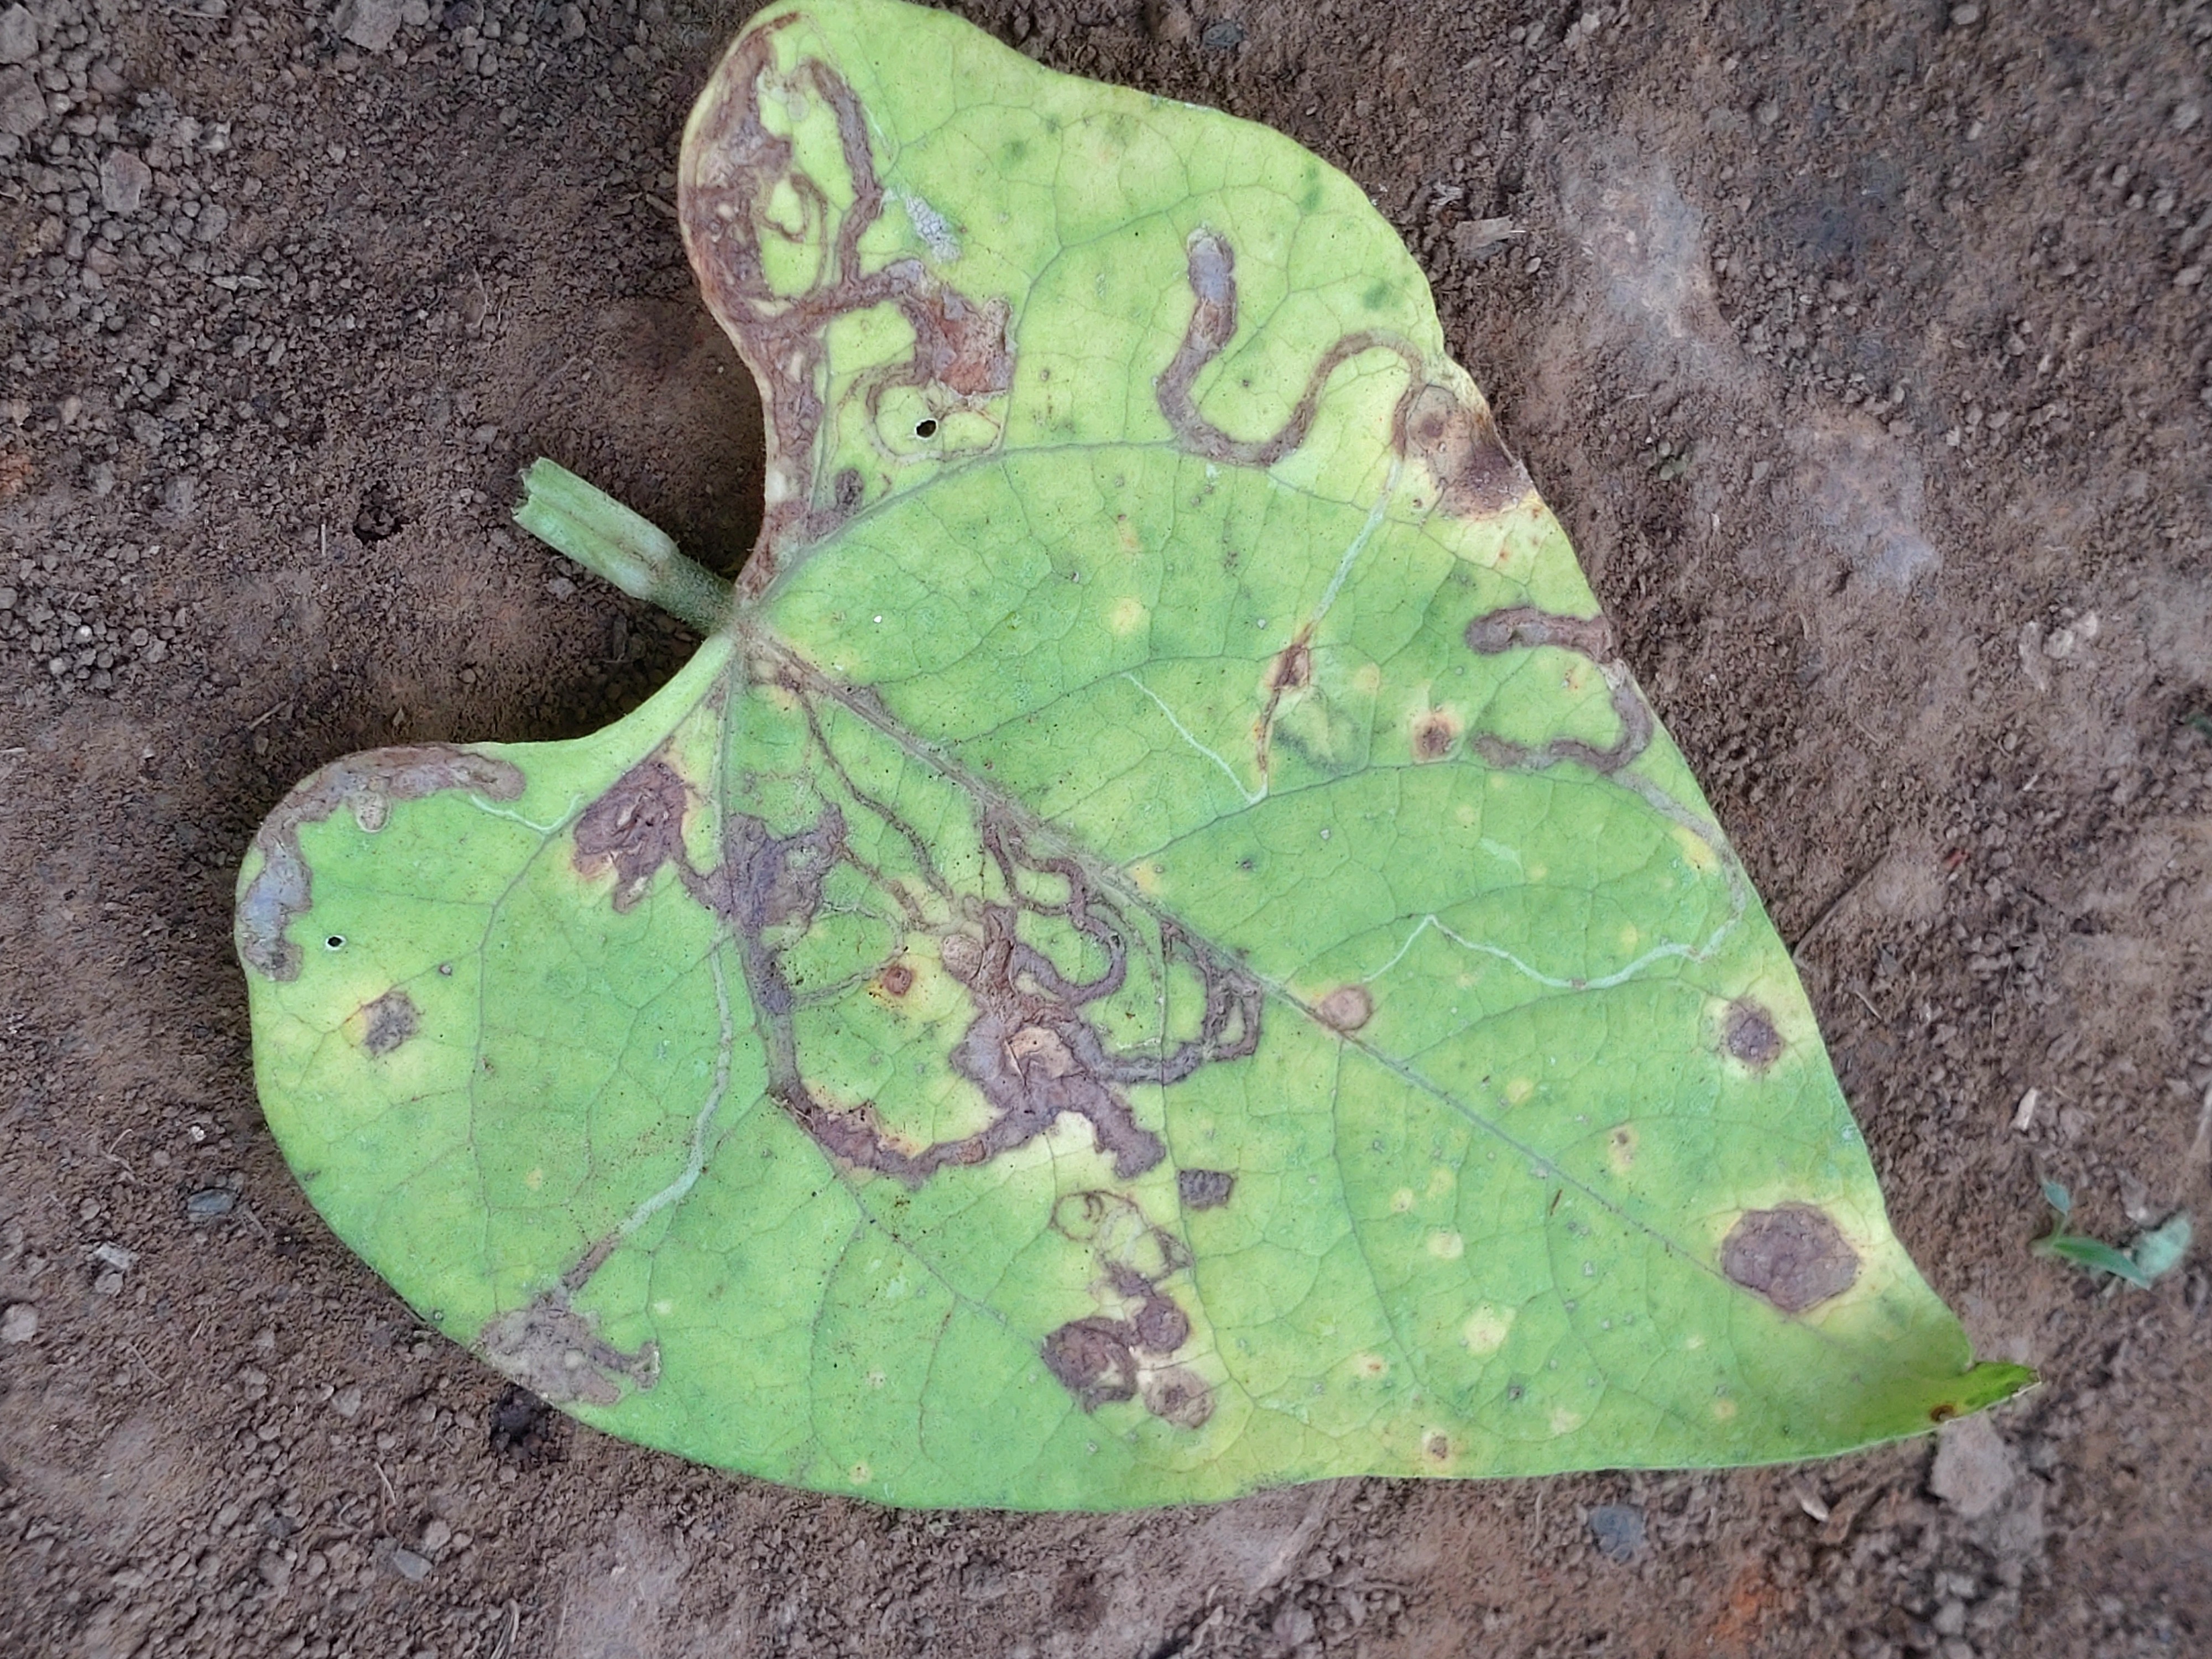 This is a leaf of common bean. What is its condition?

anthracnose
